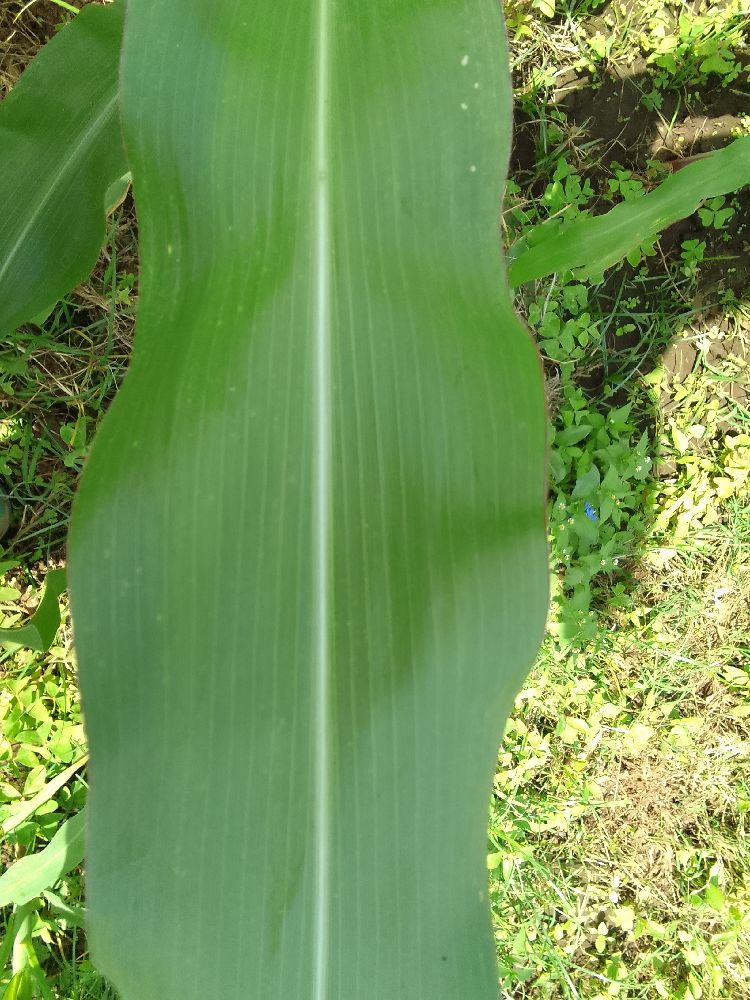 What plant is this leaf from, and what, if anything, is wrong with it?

maize, healthy
